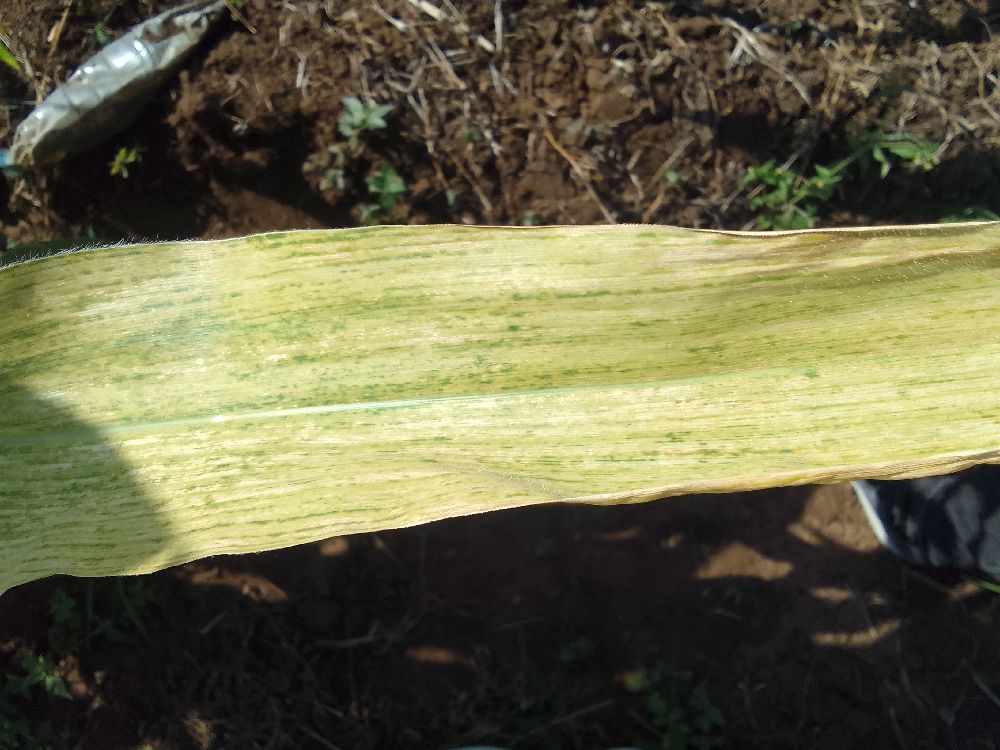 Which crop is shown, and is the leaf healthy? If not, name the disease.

maize, maize lethal necrosis
